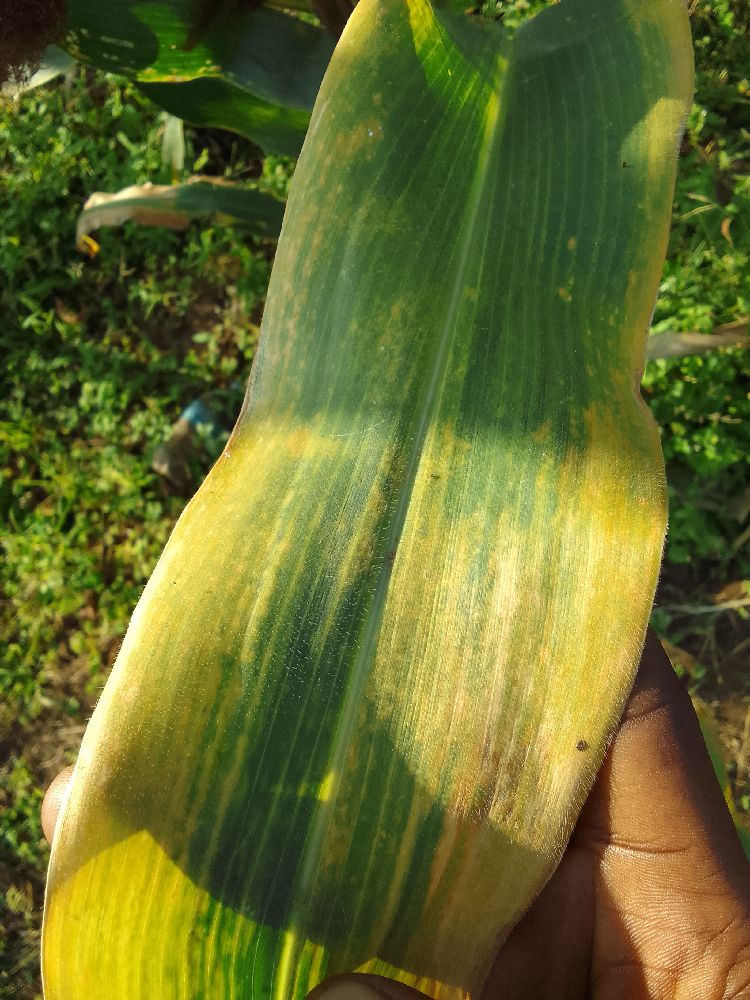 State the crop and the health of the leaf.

maize, maize lethal necrosis
